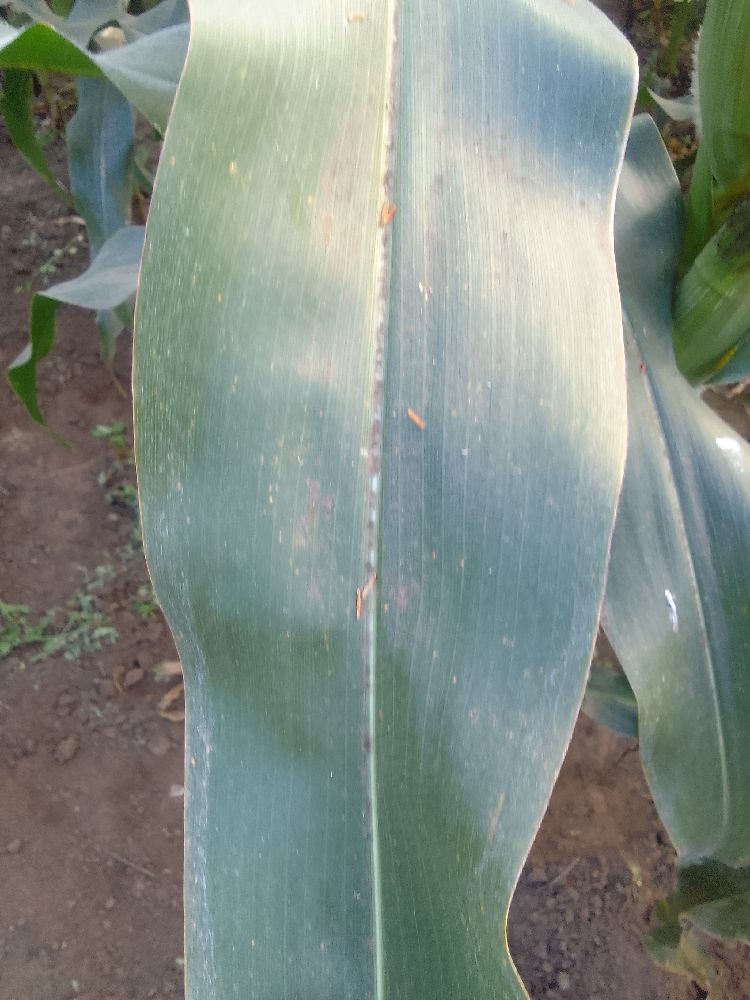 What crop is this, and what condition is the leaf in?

maize, healthy
